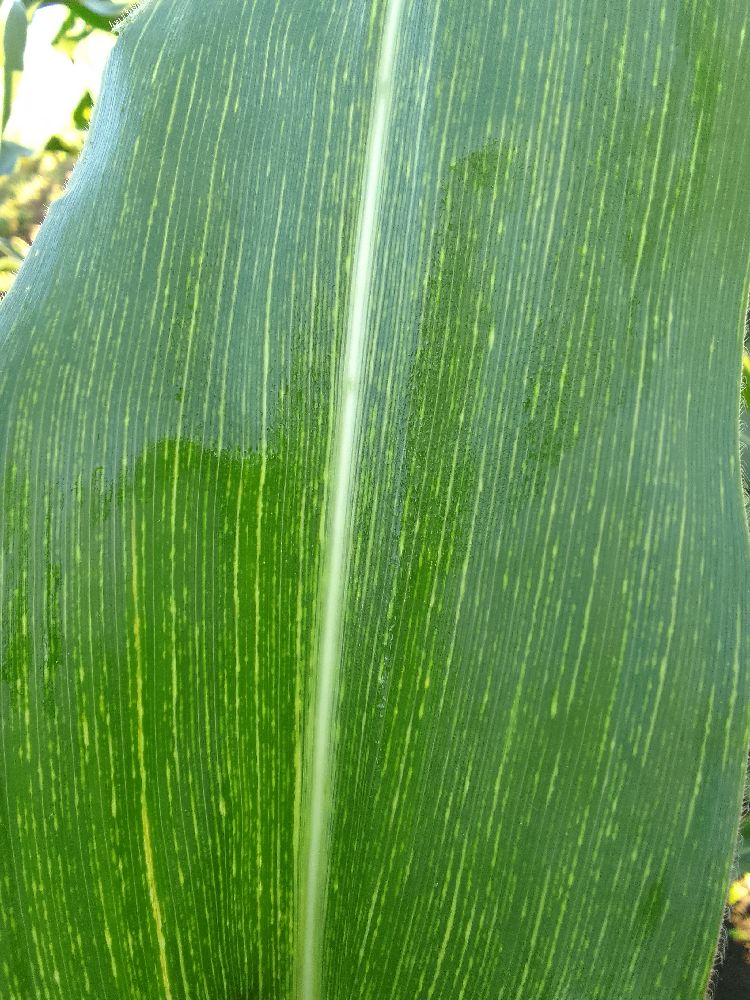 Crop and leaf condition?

maize, maize streak virus
